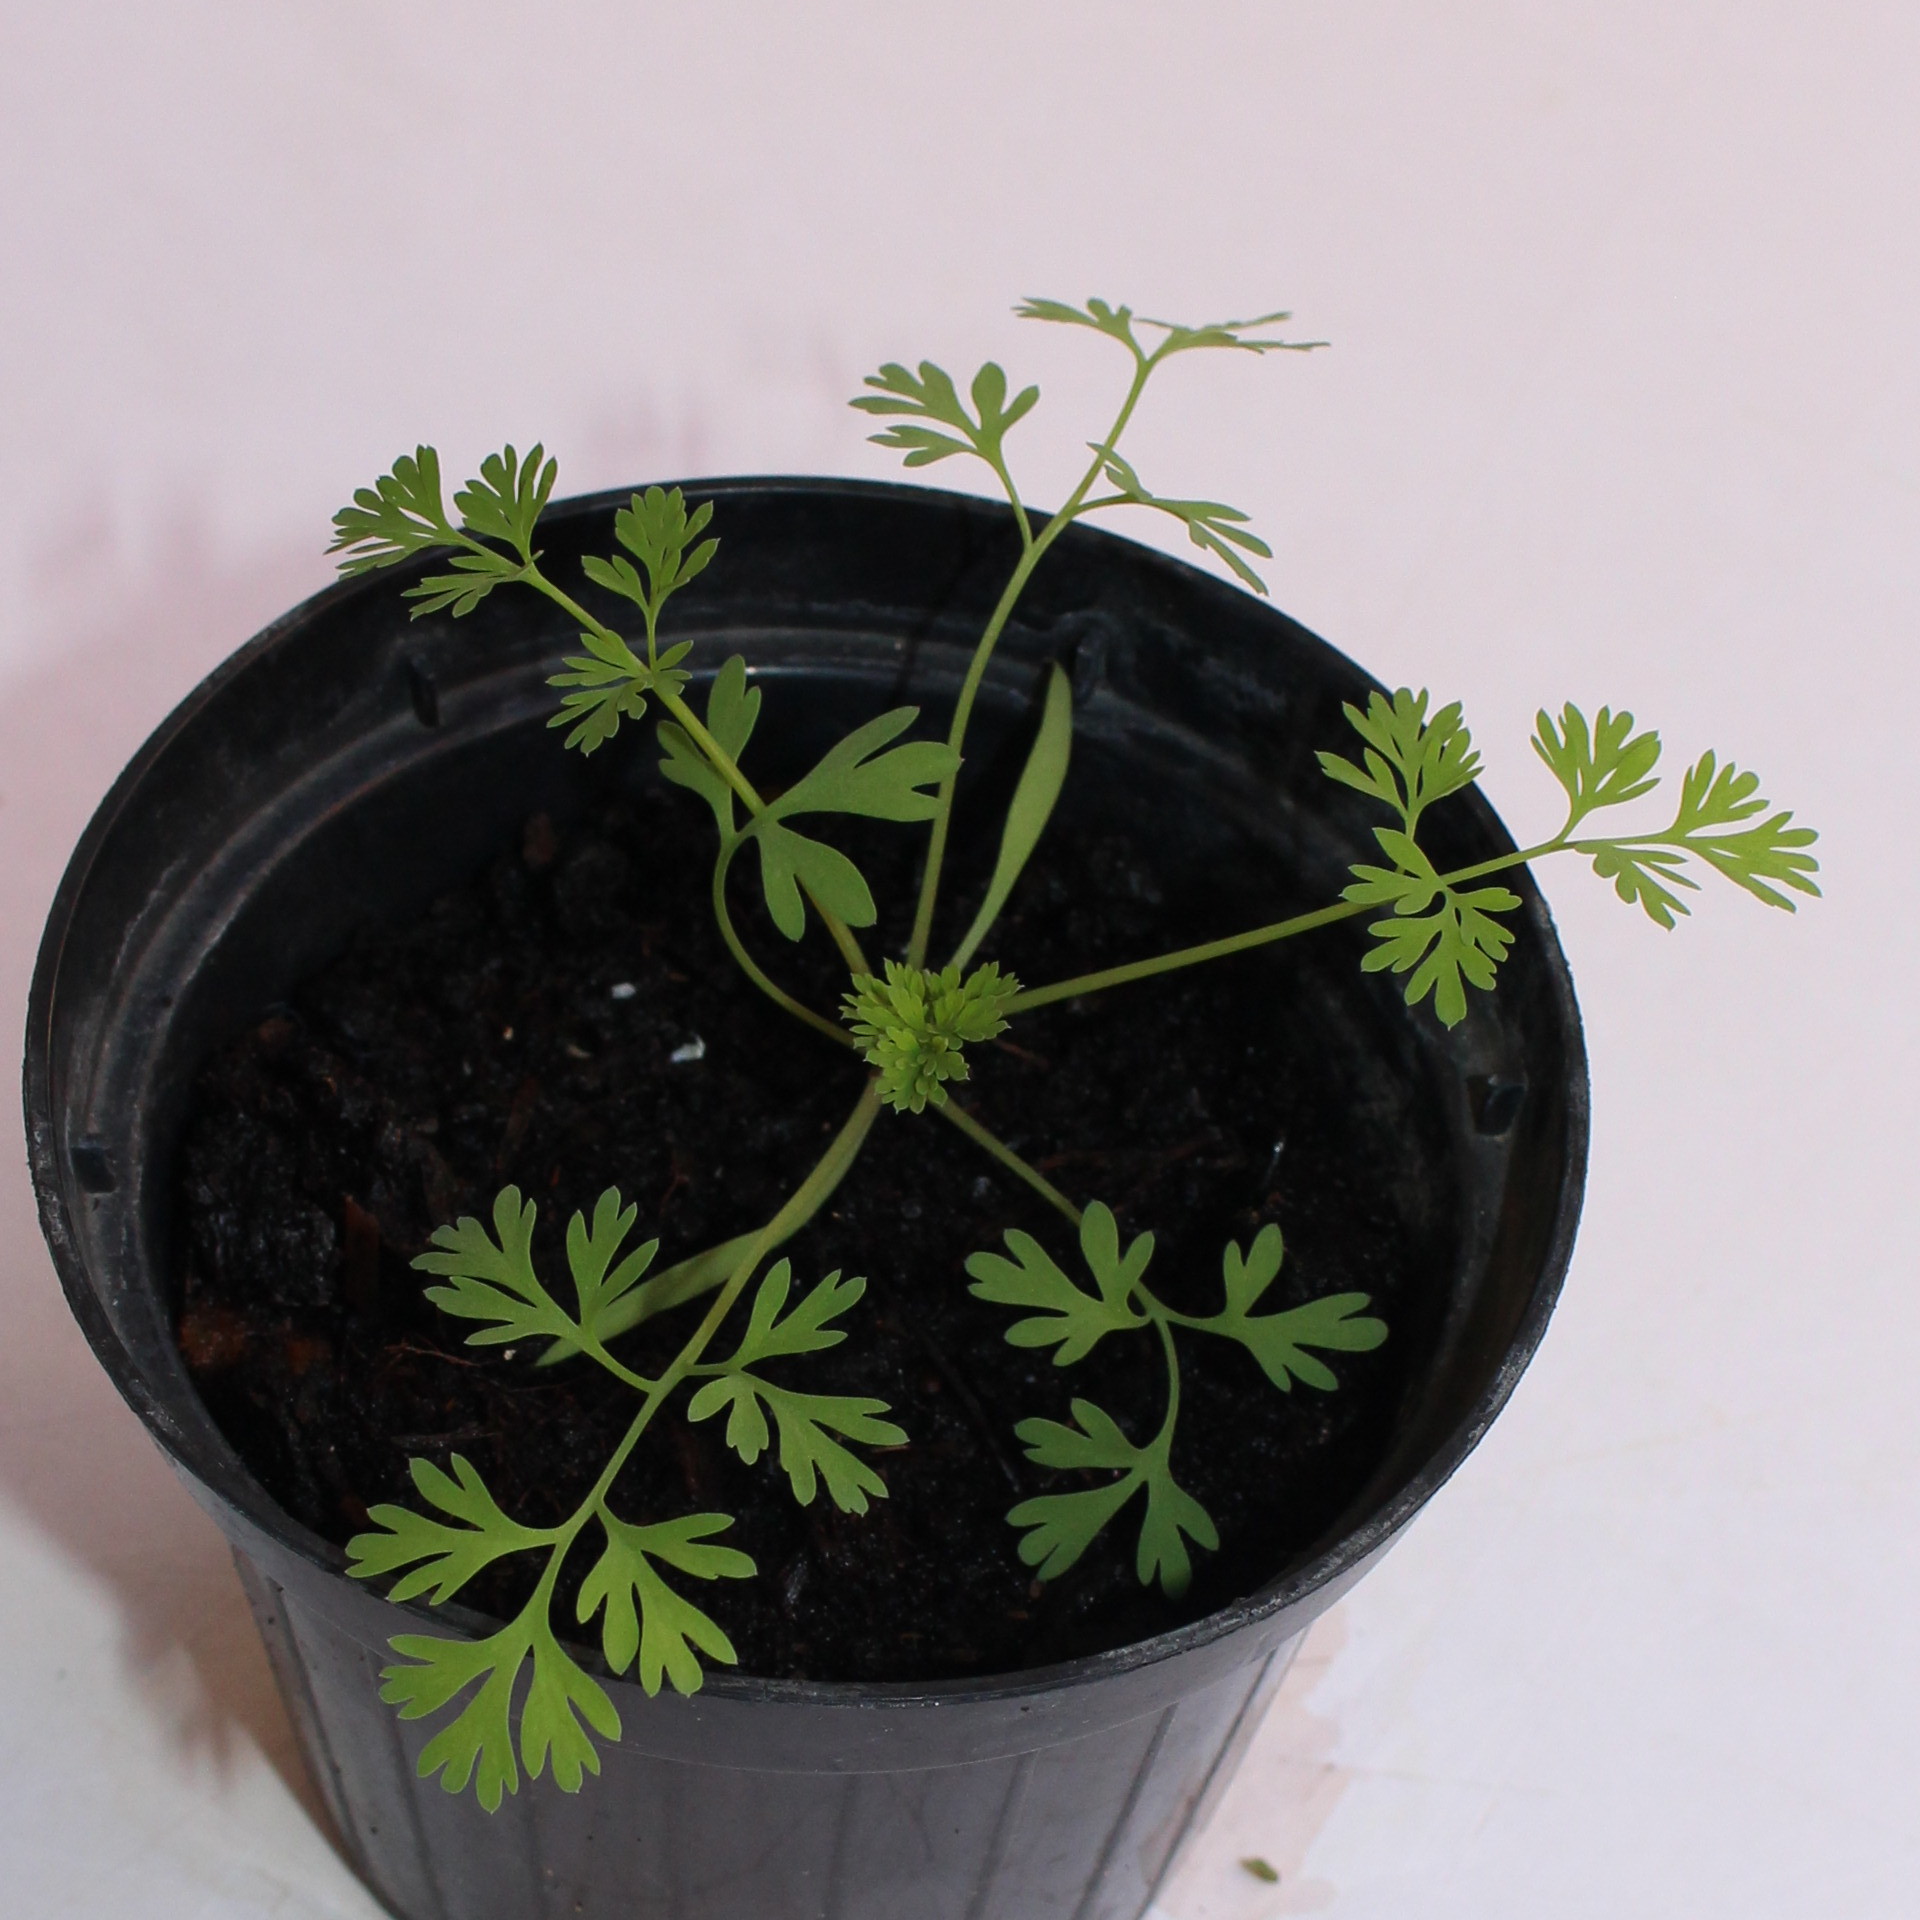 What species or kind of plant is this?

Fumaria officinalis
